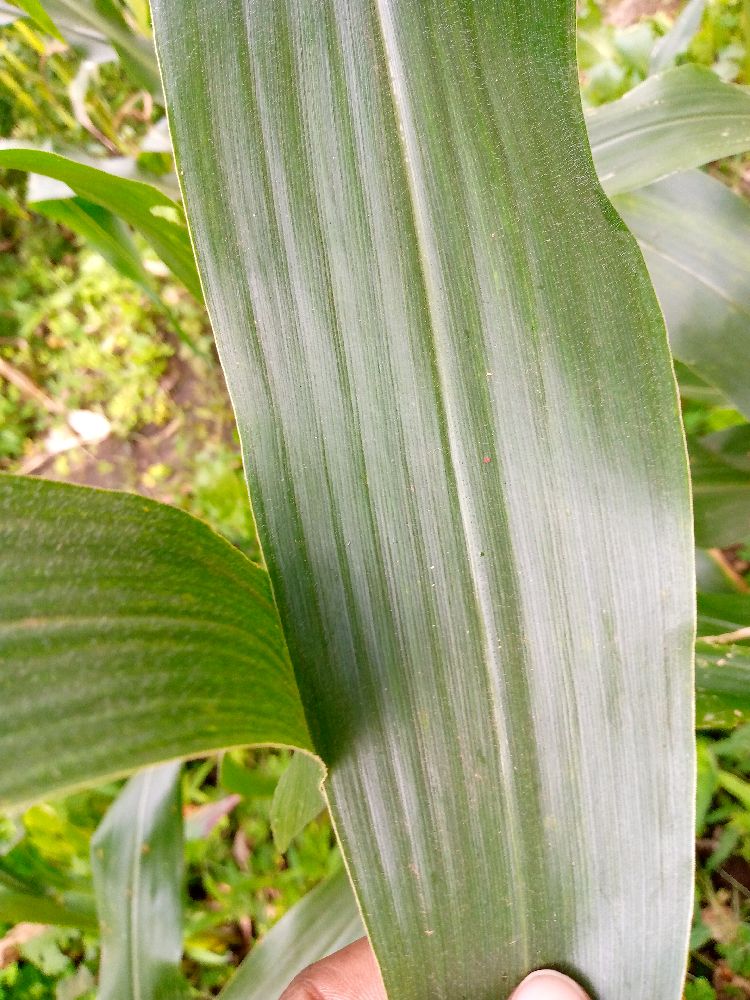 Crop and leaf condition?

maize, healthy
